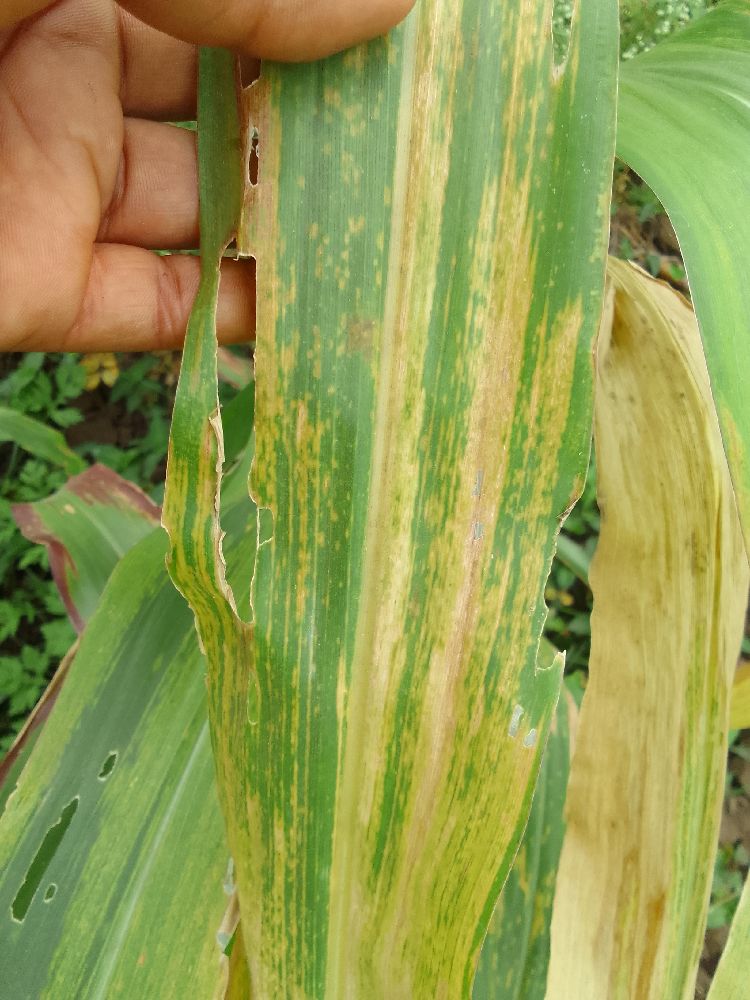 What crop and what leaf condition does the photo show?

maize, maize lethal necrosis
